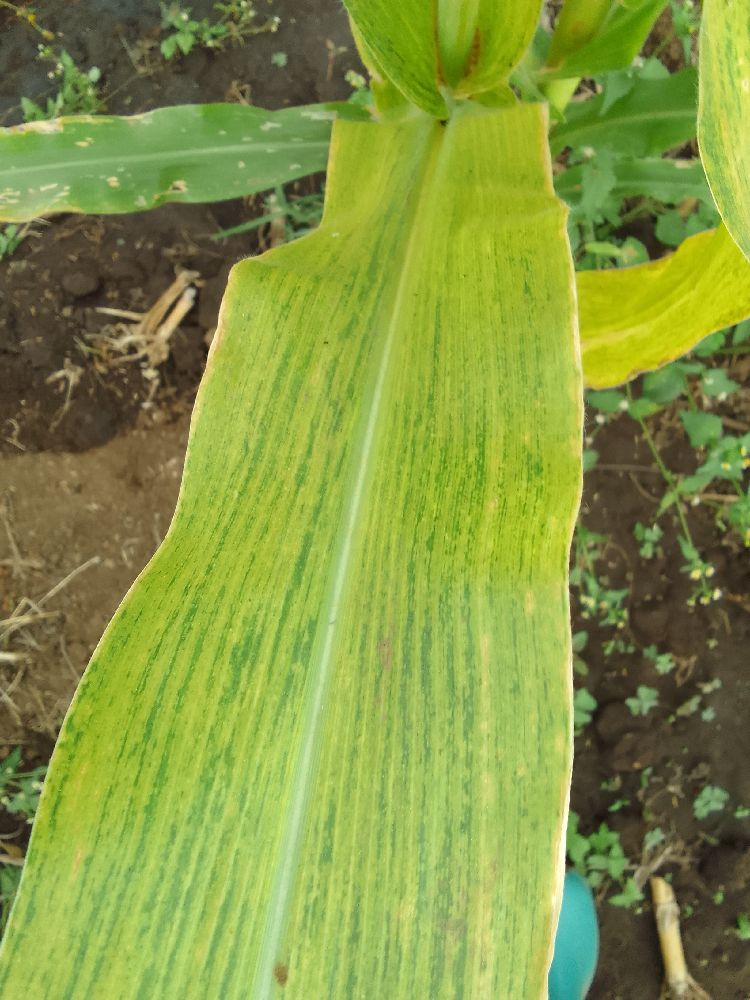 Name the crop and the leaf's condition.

maize, maize lethal necrosis
